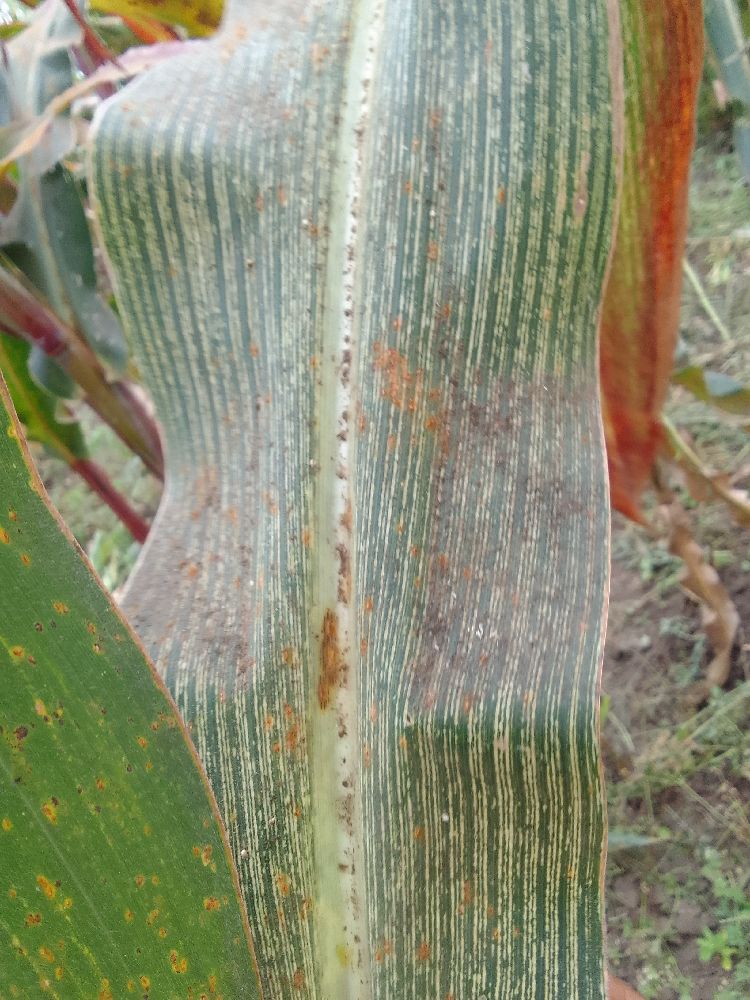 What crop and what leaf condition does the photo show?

maize, maize streak virus
